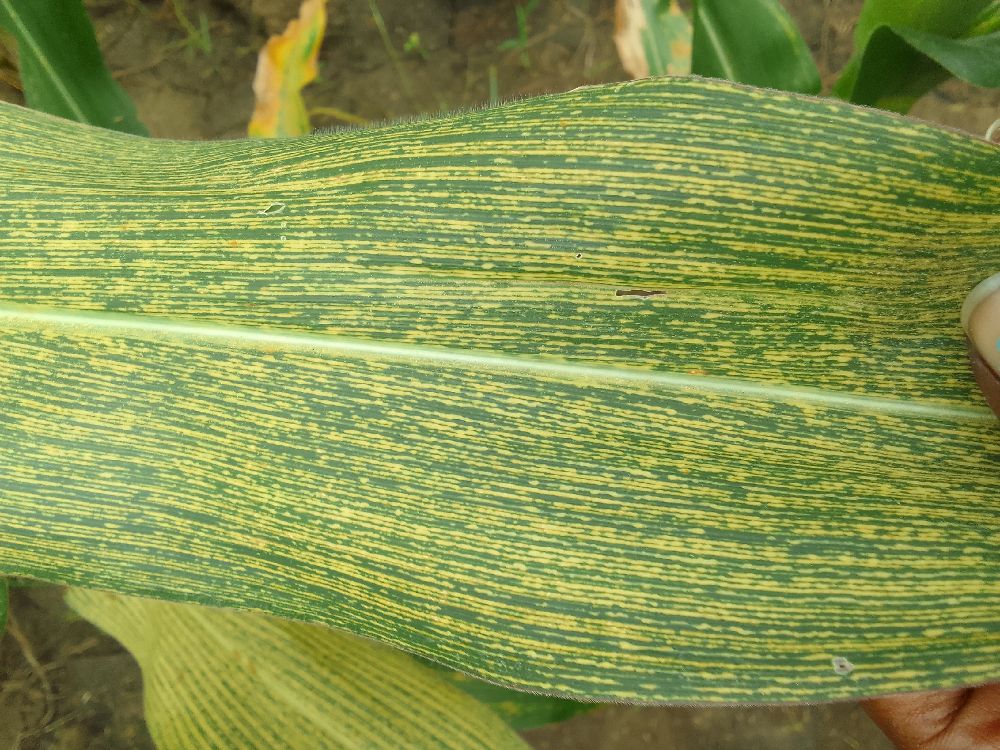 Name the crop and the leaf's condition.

maize, maize streak virus
